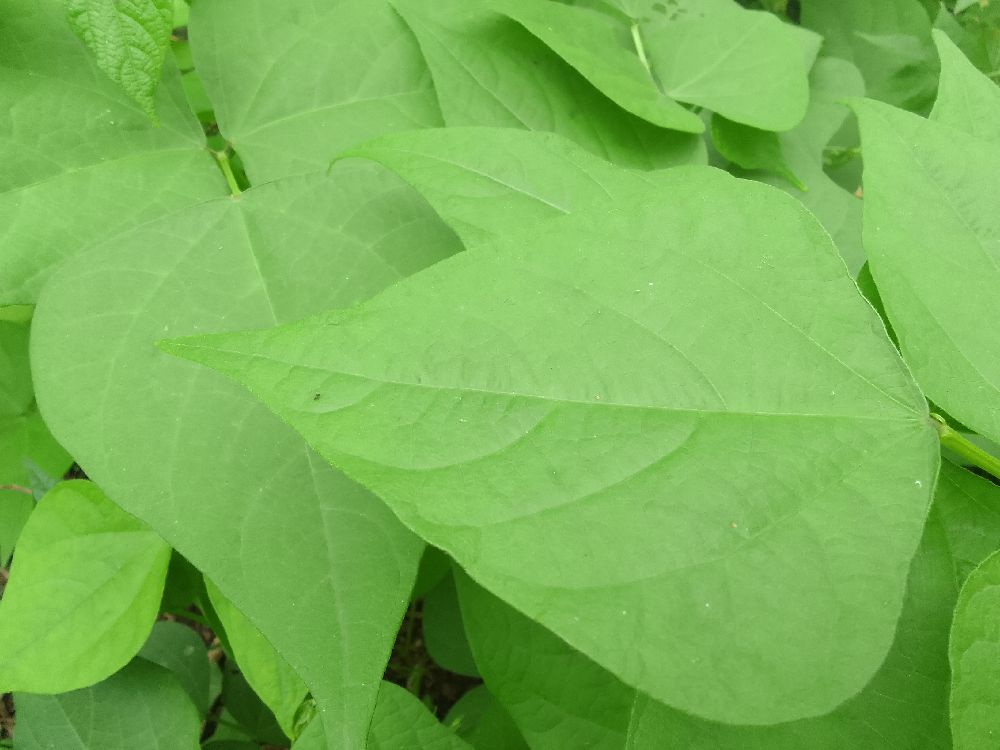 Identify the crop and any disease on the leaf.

common bean, healthy
